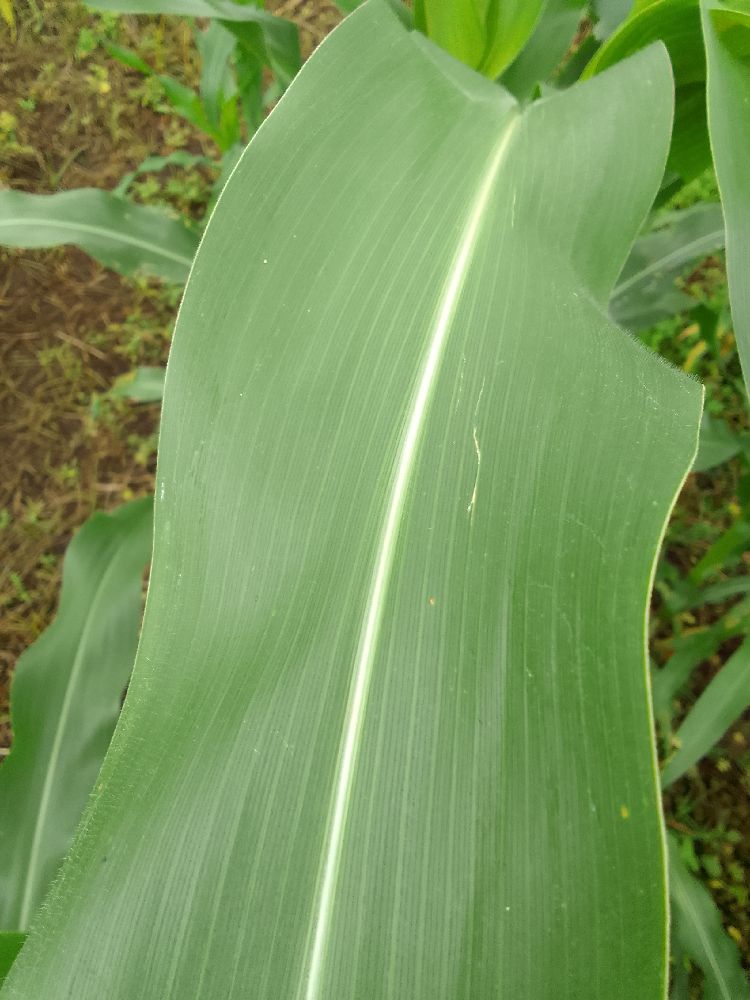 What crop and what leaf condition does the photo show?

maize, healthy
